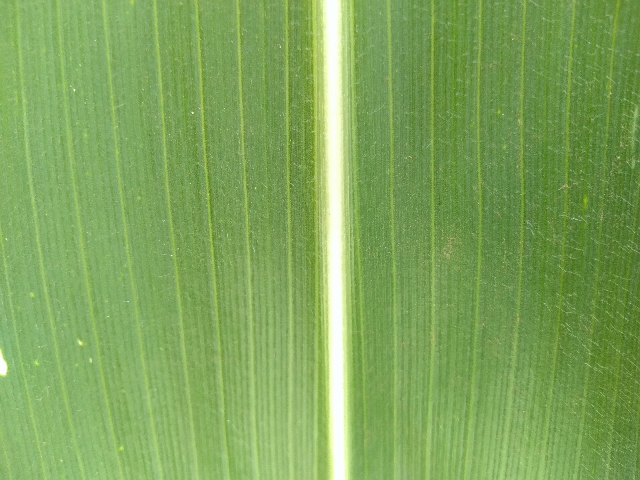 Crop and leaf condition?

maize, healthy
